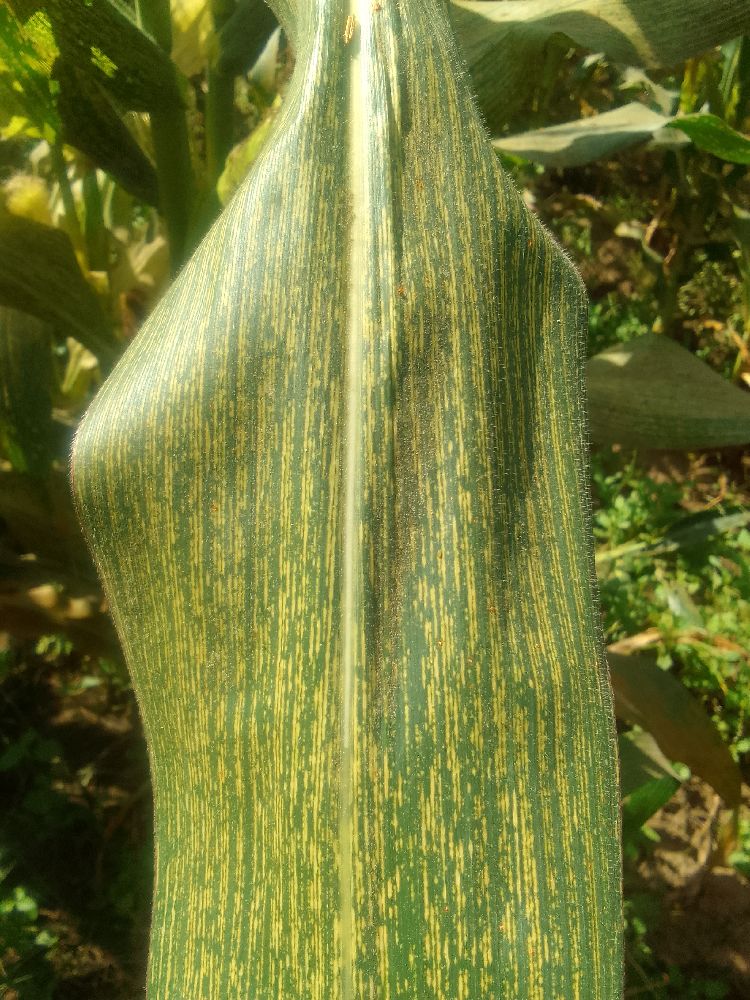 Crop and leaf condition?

maize, maize streak virus
